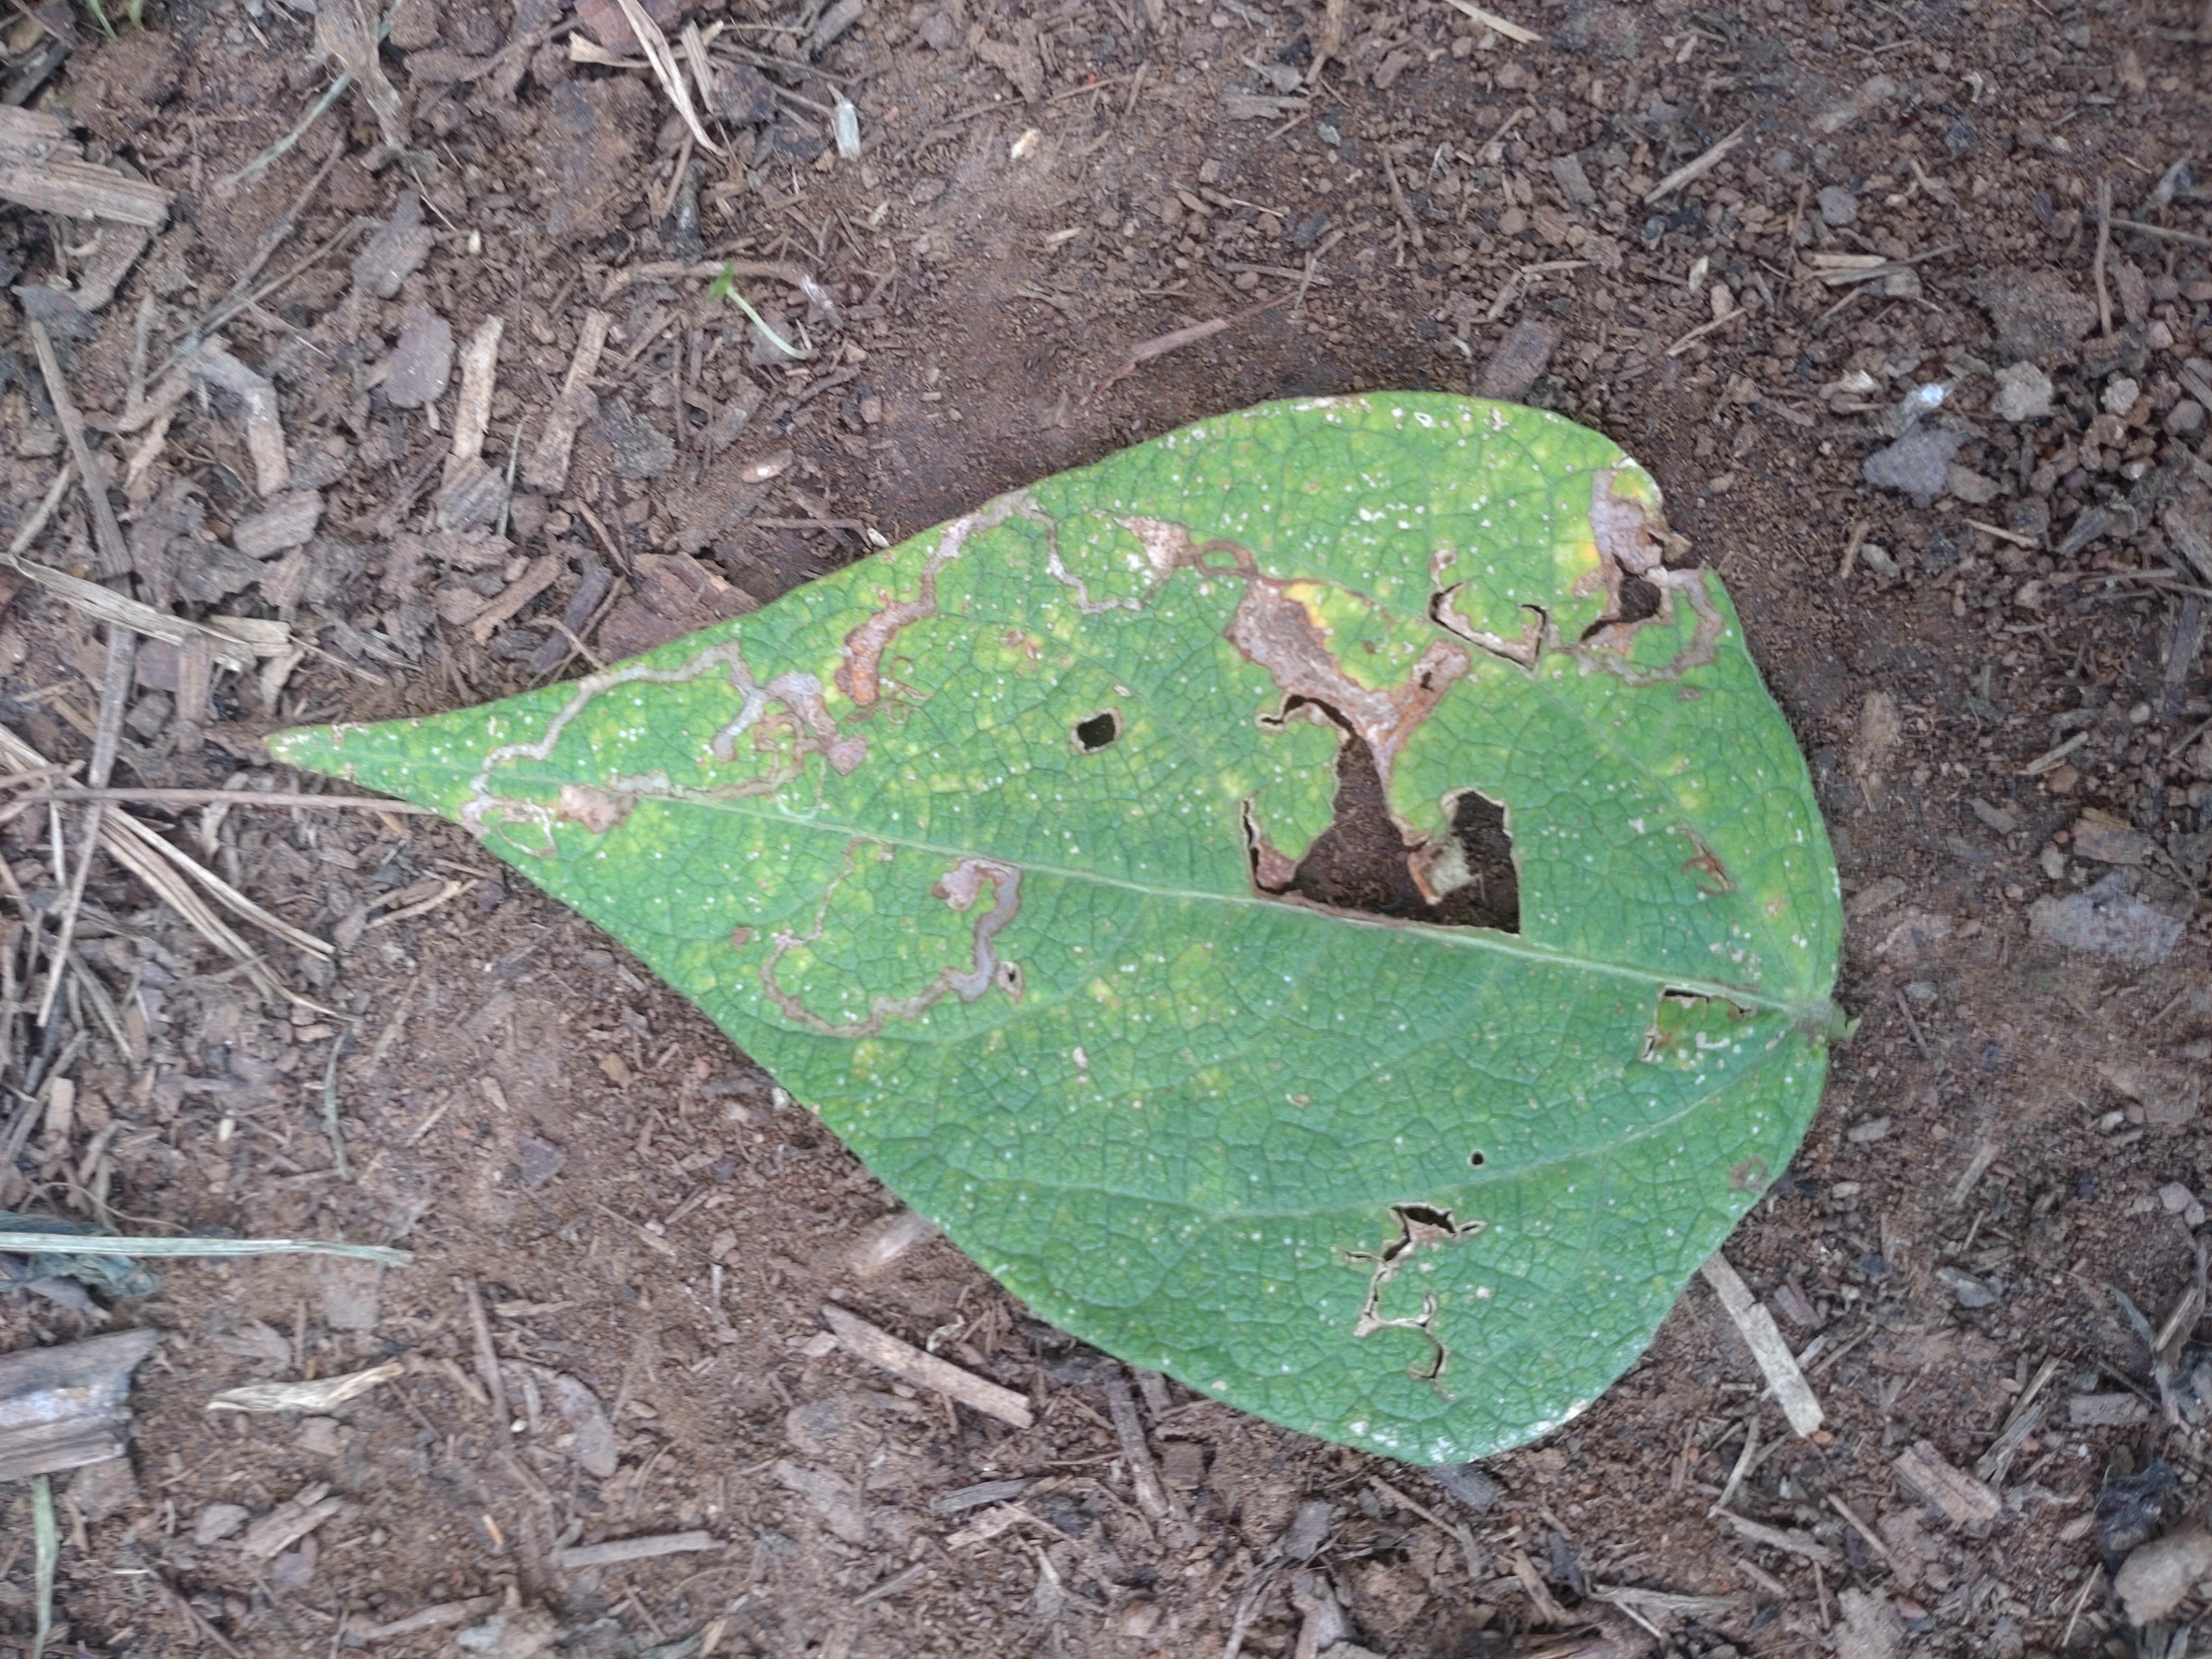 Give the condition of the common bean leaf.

anthracnose
